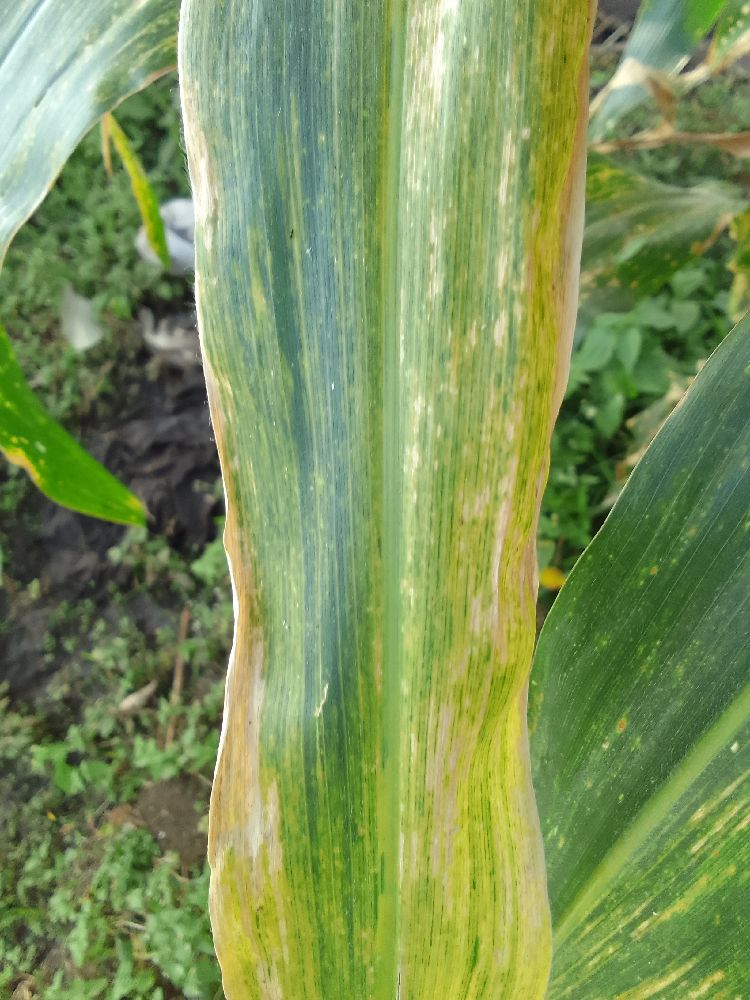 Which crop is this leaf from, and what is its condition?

maize, maize lethal necrosis
